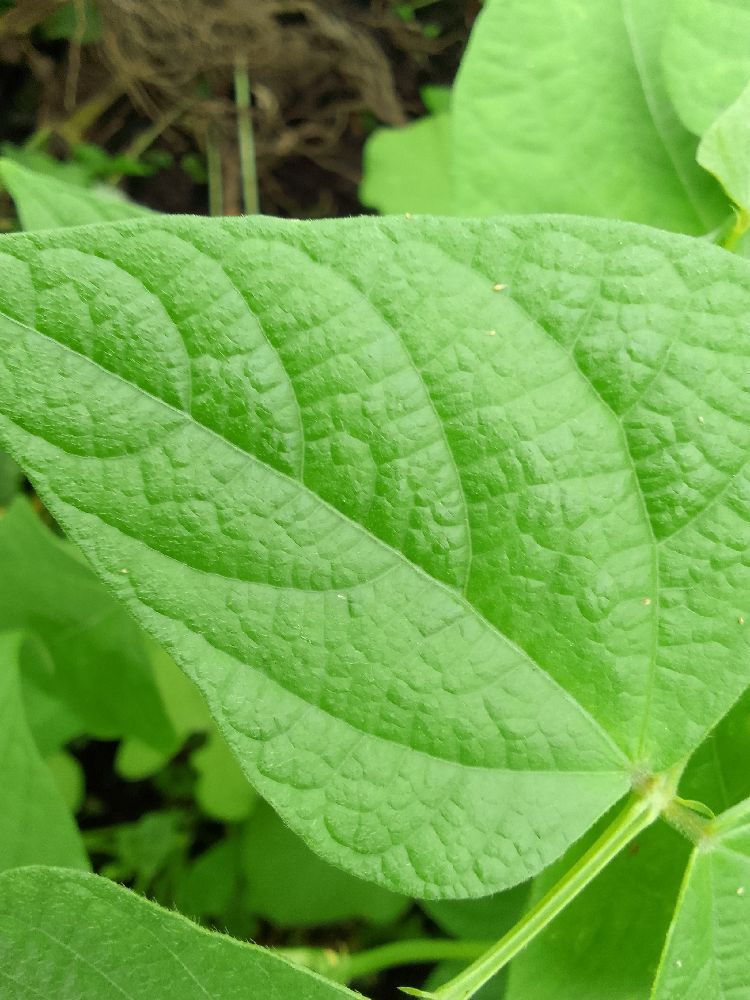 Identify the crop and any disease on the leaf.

common bean, healthy
